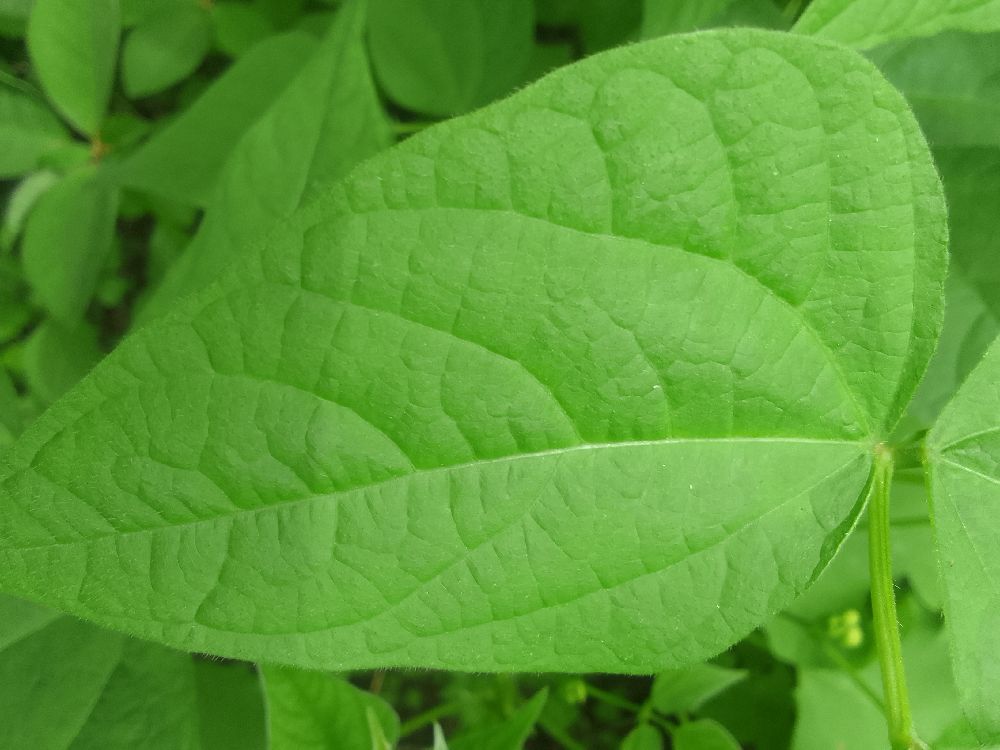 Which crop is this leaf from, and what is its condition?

common bean, healthy
